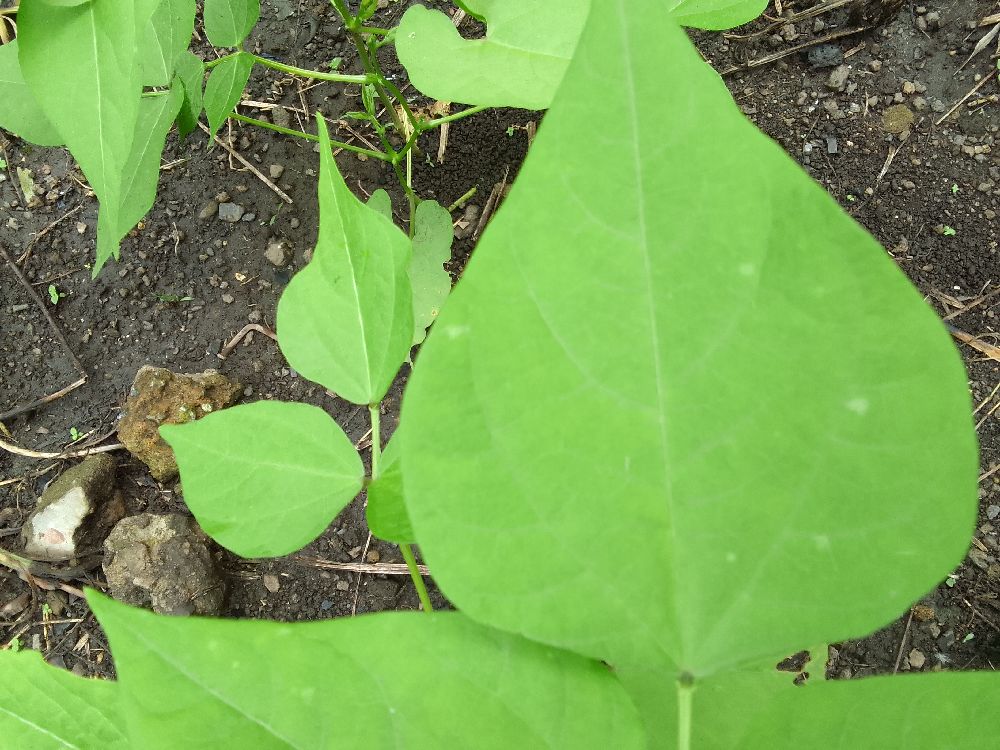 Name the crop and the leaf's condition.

common bean, healthy
